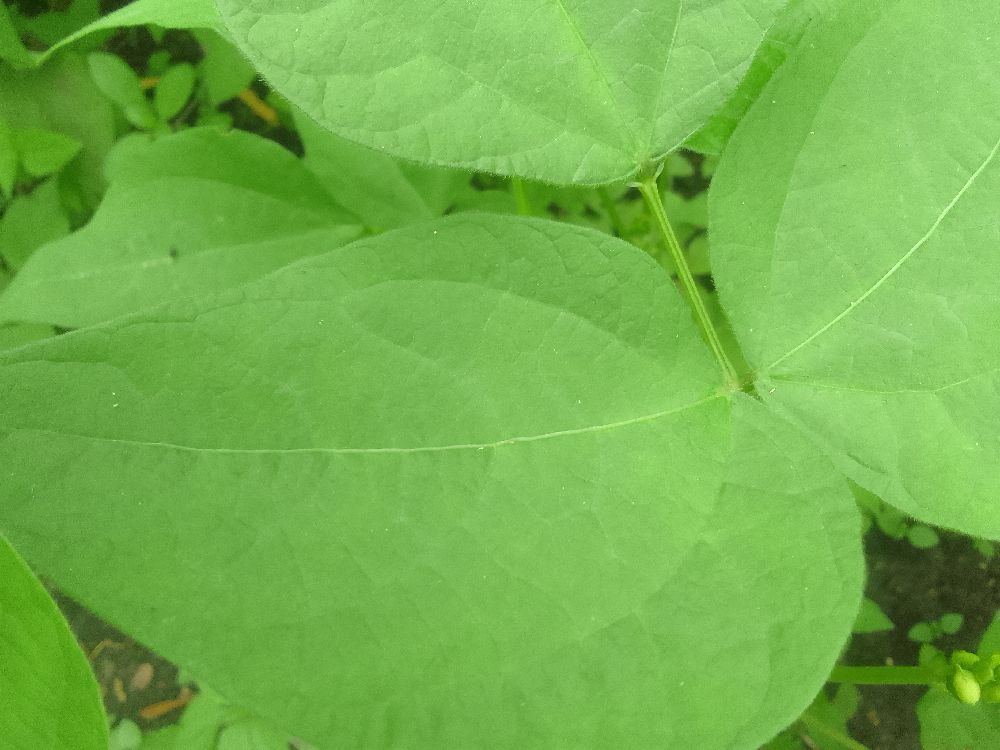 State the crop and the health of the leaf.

common bean, healthy
